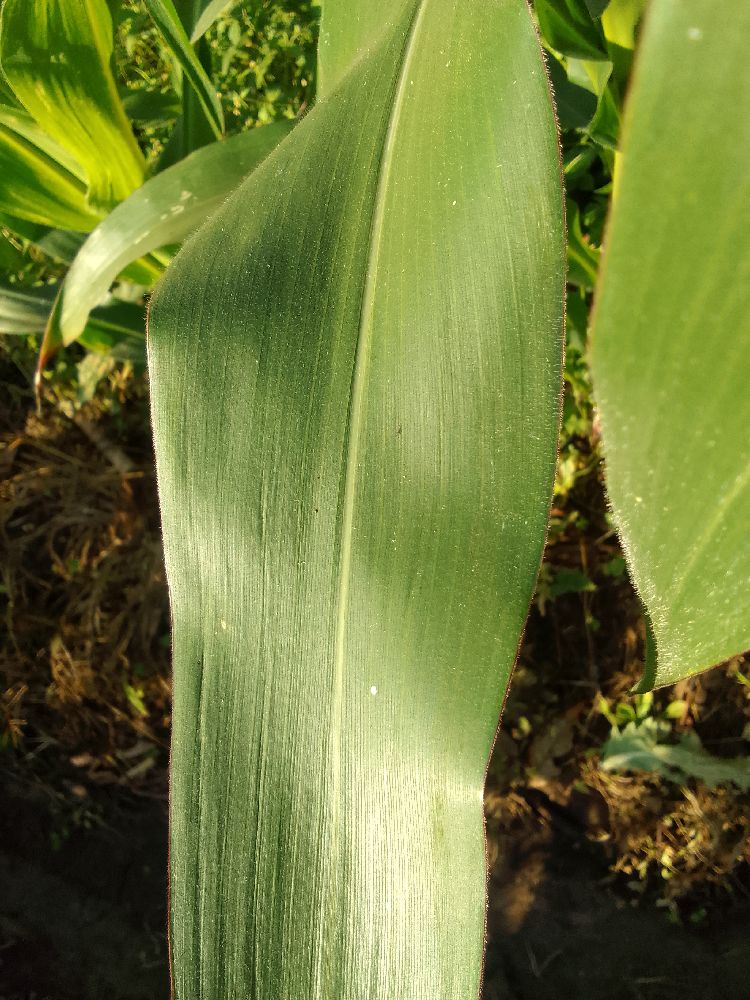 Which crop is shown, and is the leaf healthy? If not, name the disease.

maize, healthy
